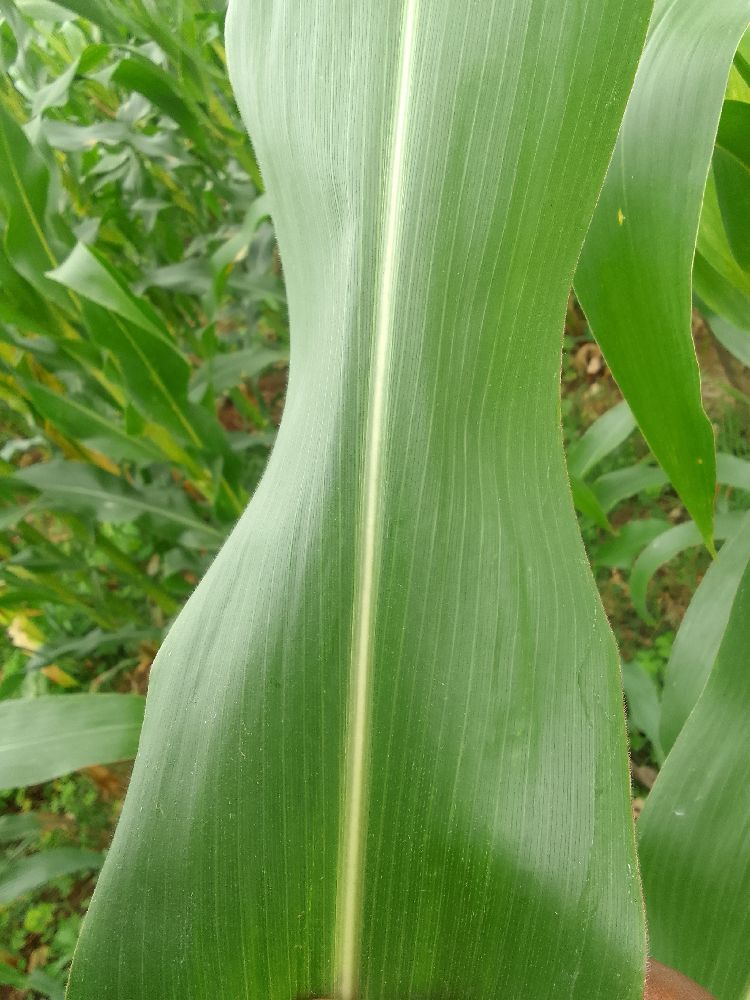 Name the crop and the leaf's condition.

maize, healthy
